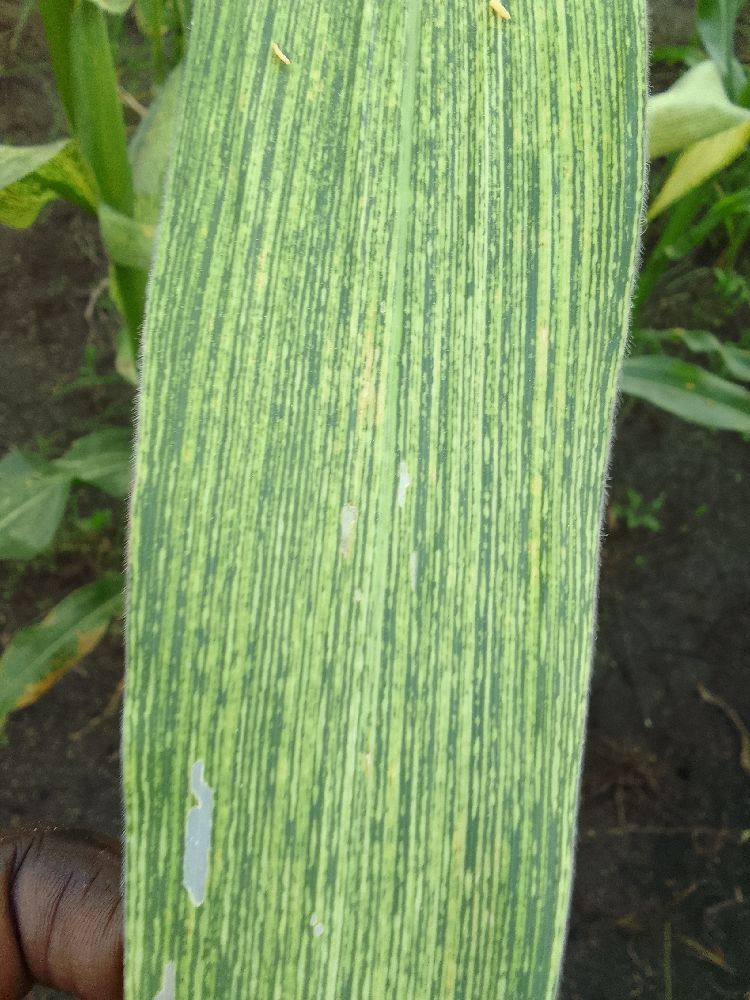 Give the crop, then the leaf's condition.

maize, maize streak virus
